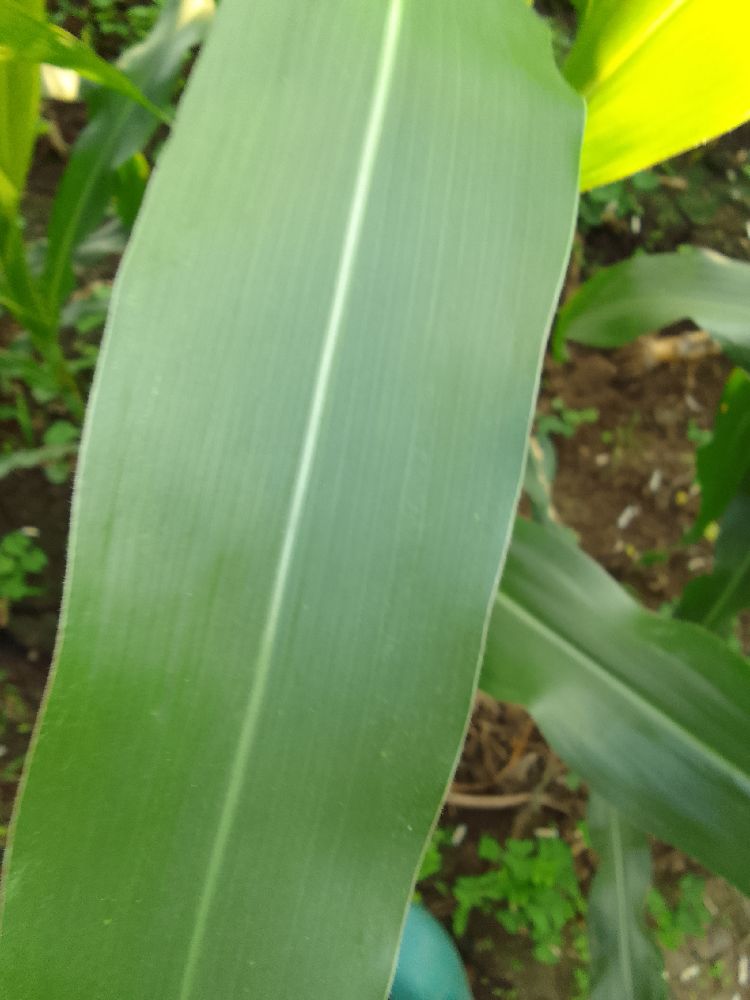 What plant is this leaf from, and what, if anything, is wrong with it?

maize, healthy
